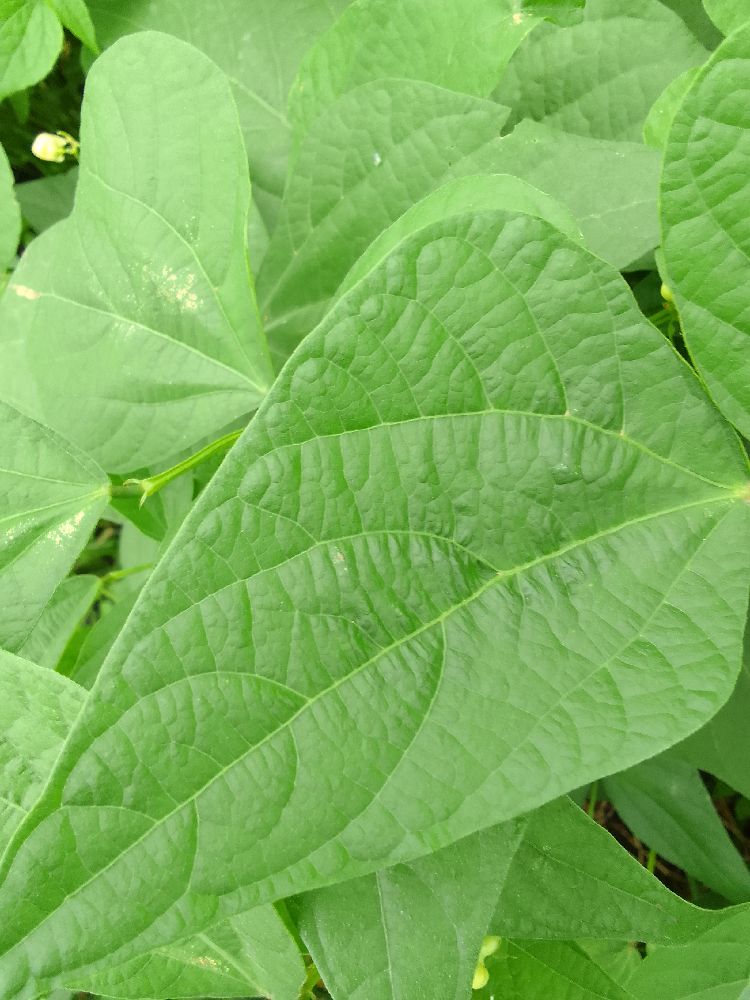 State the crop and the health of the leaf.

common bean, healthy
